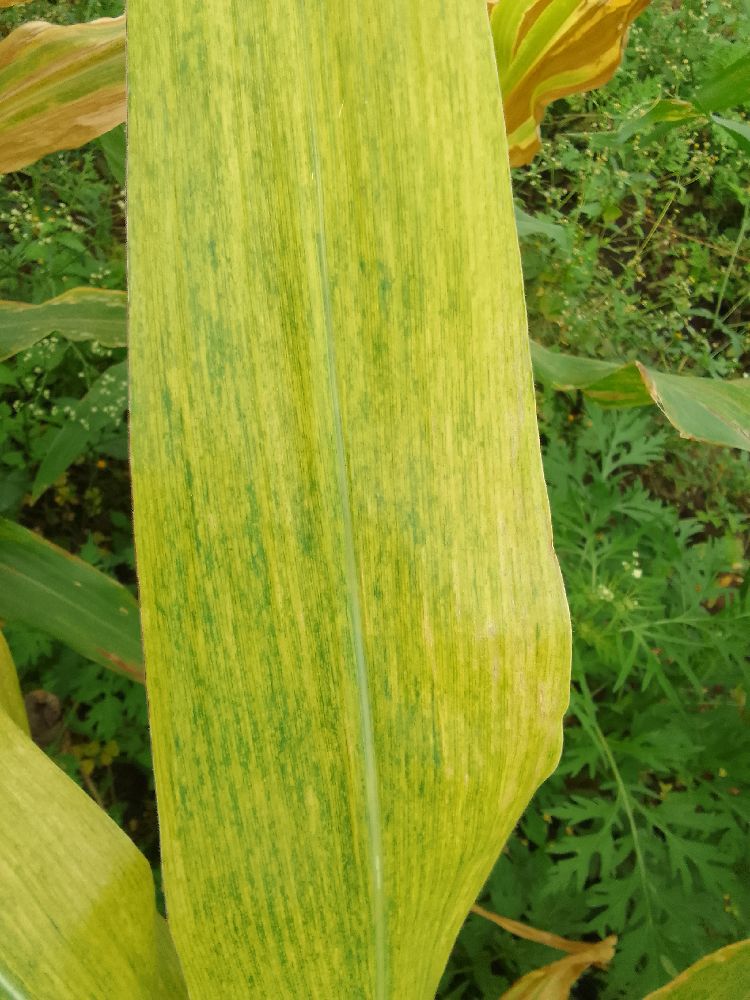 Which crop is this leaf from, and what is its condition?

maize, maize lethal necrosis
